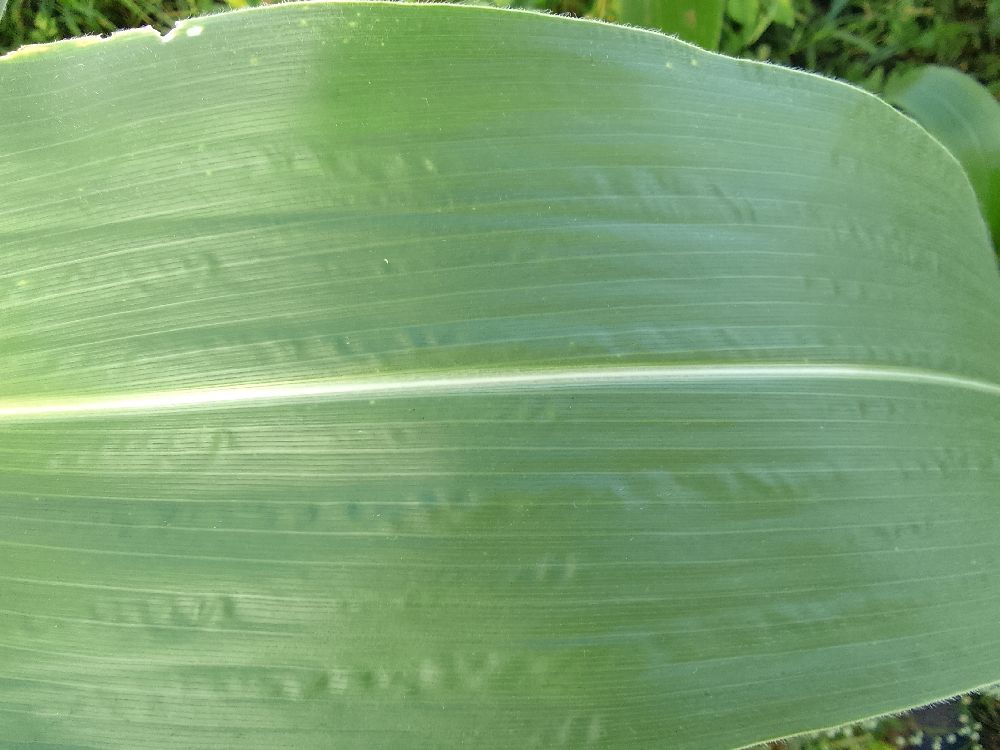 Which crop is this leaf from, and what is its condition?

maize, healthy
